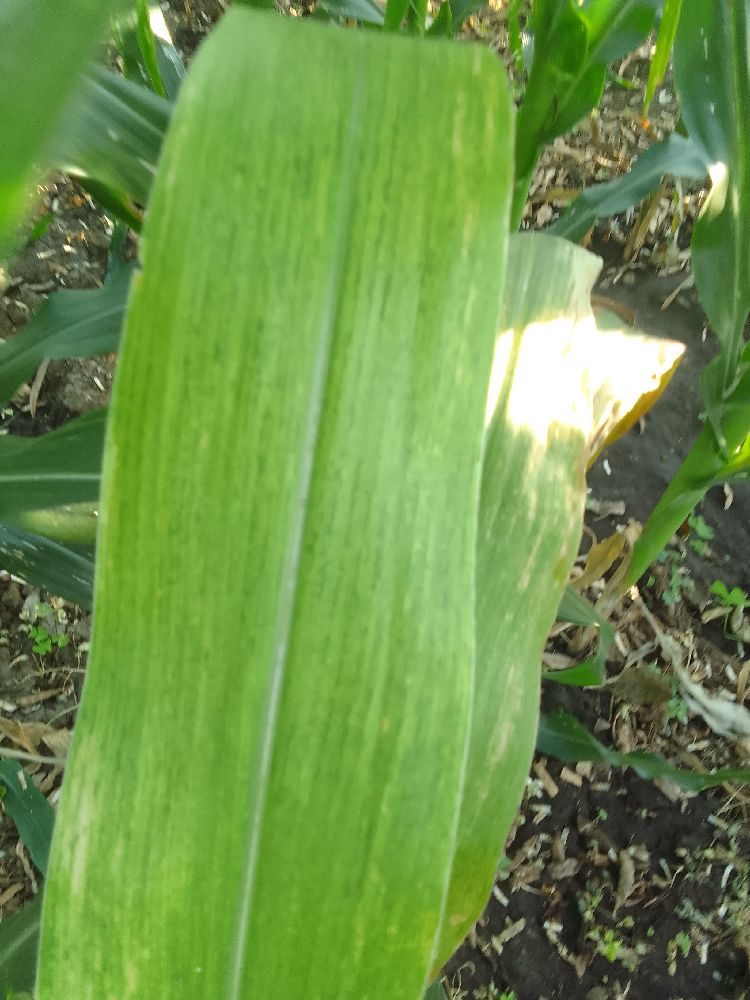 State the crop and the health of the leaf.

maize, maize lethal necrosis
